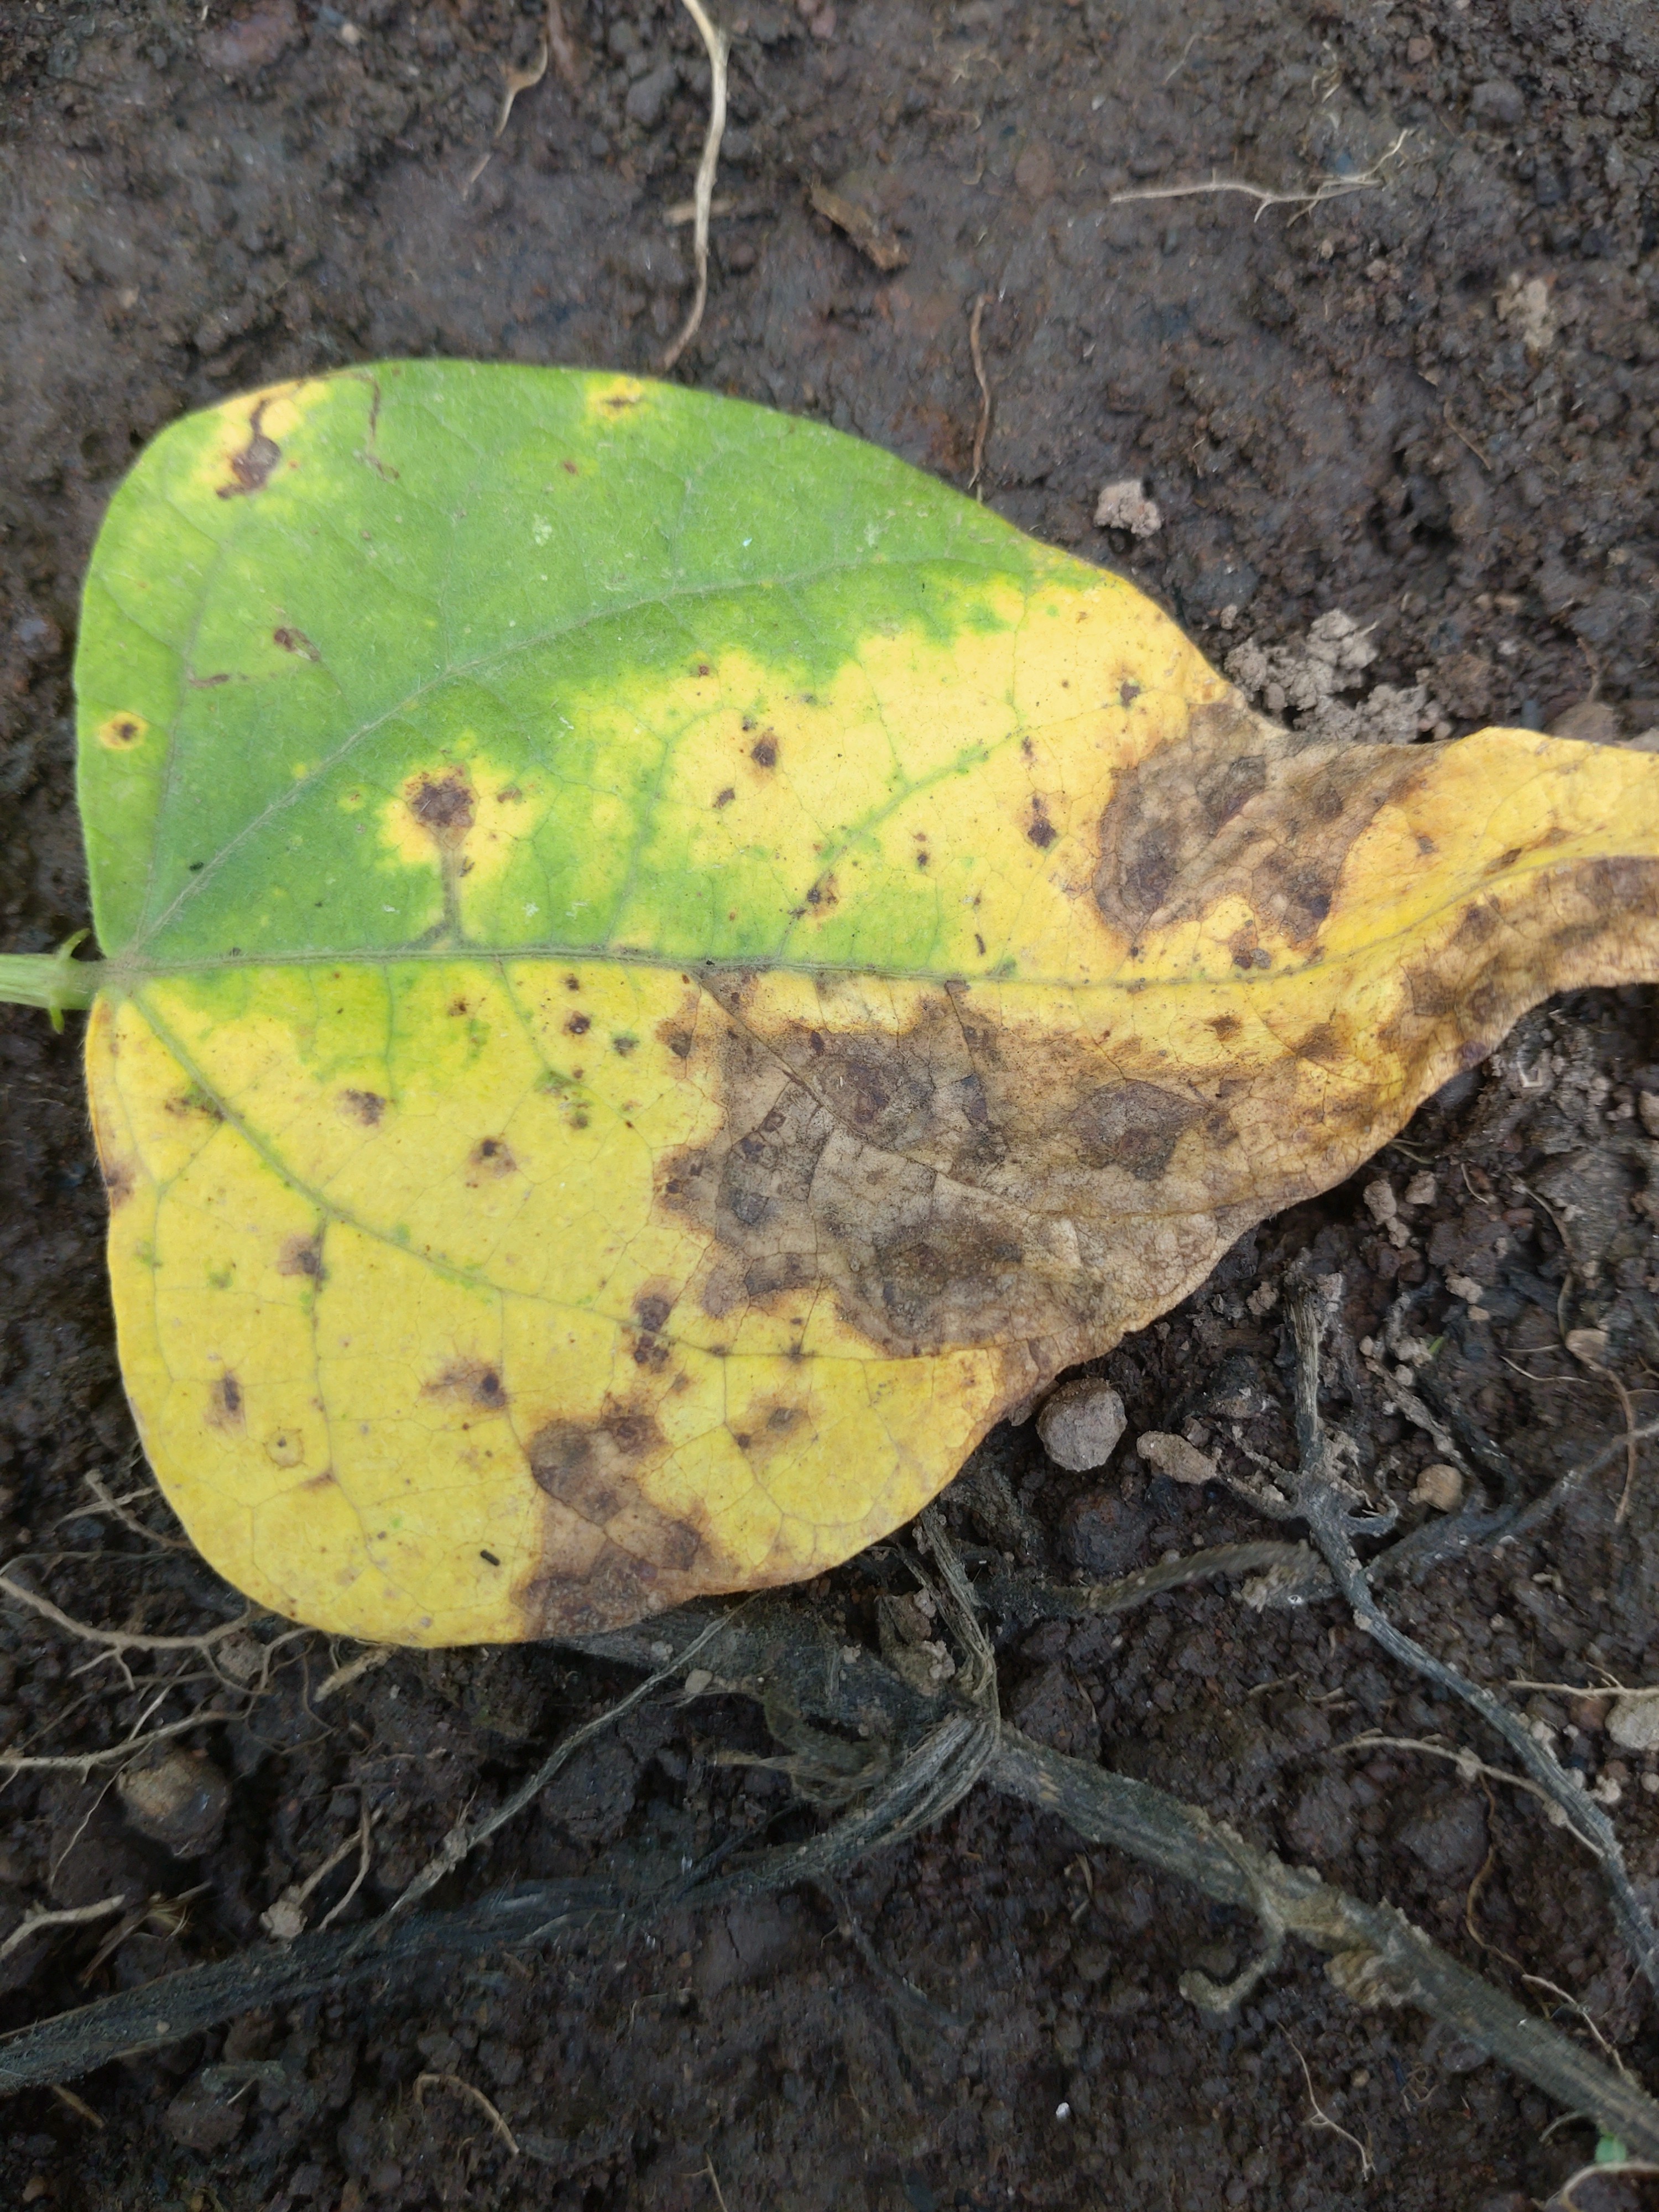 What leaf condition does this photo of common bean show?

rust
